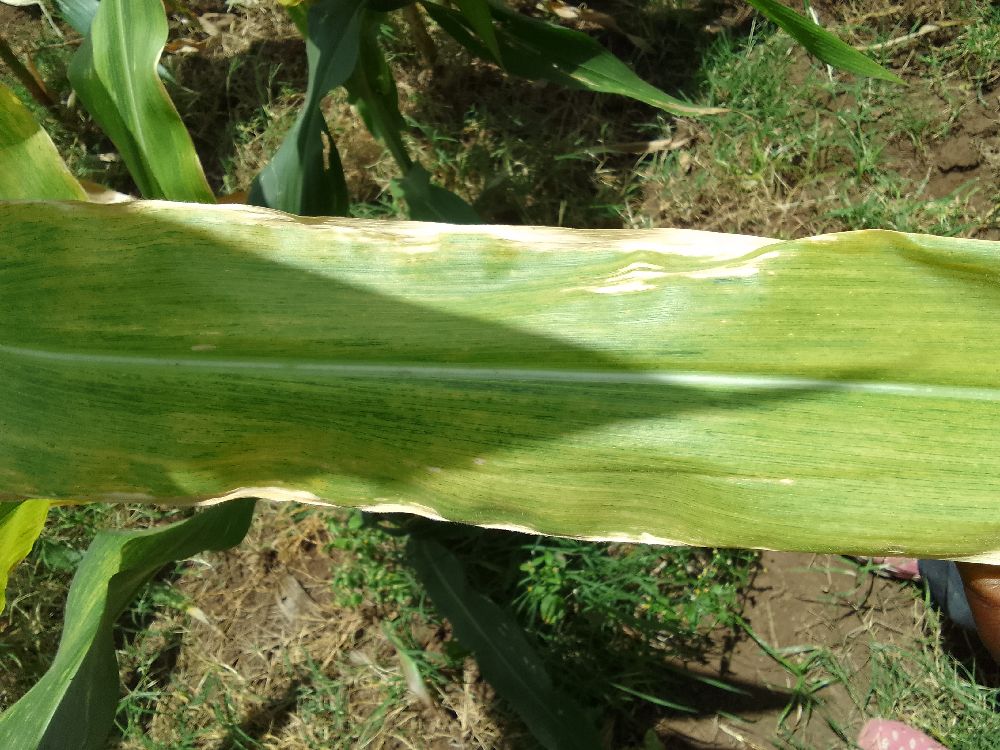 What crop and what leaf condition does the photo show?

maize, maize lethal necrosis
